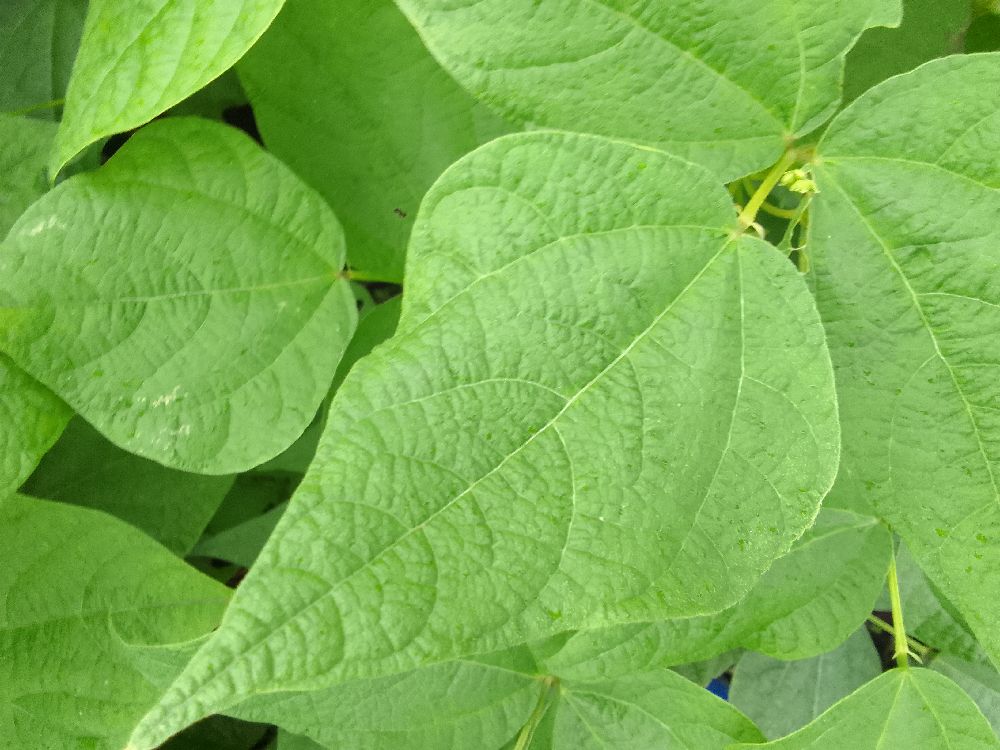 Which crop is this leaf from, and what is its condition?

common bean, healthy
